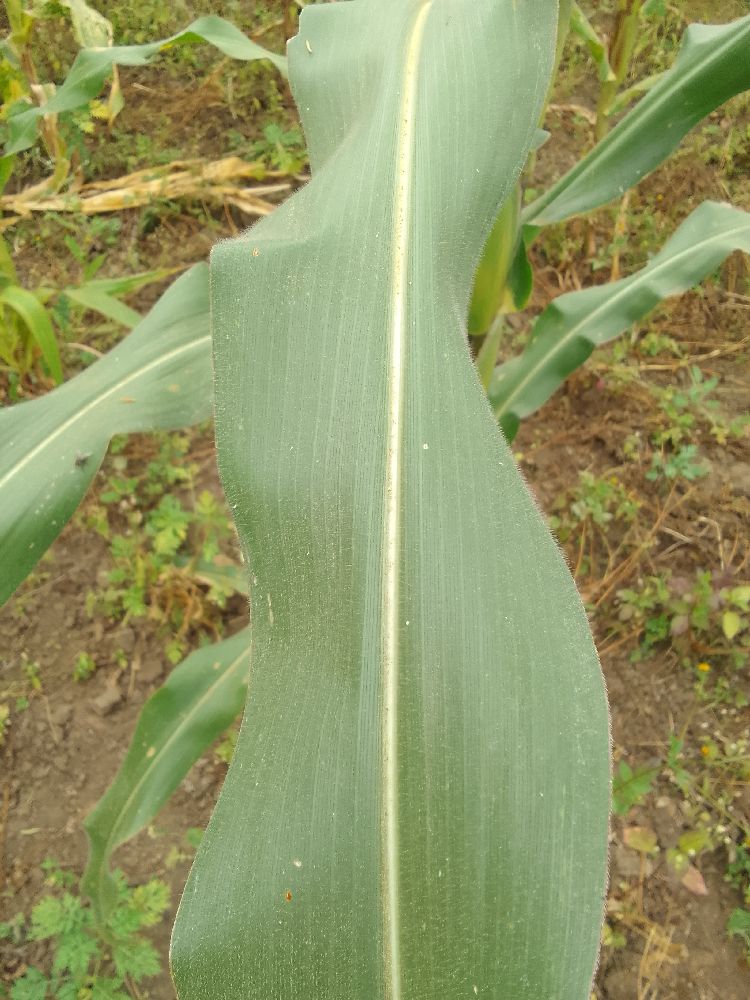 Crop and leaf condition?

maize, healthy
